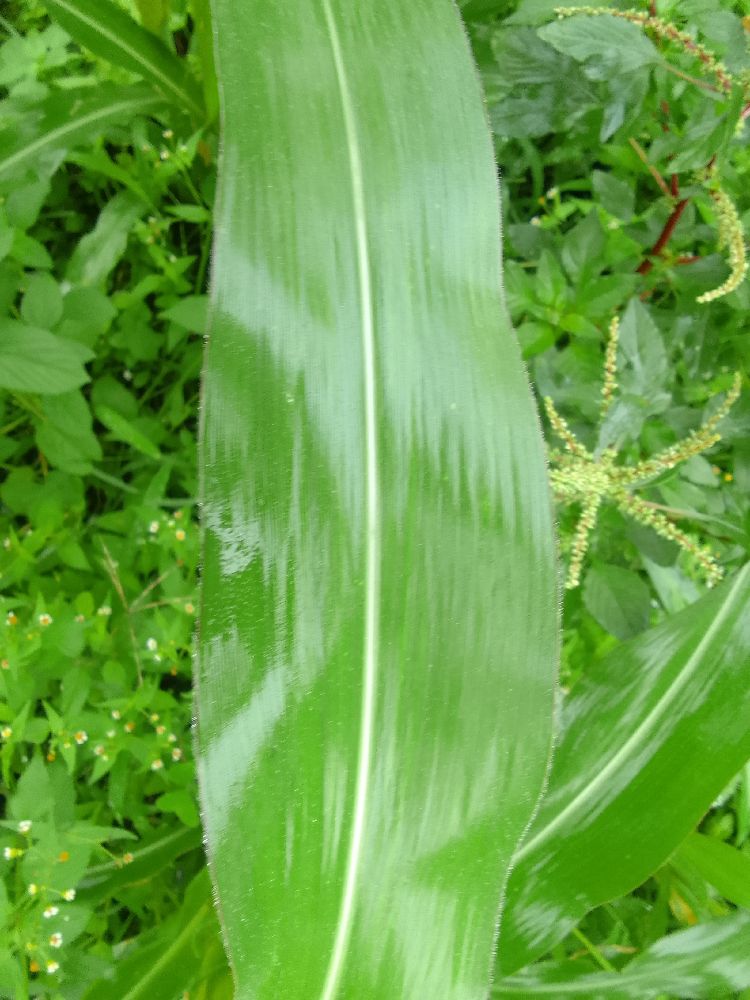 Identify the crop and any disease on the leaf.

maize, healthy
